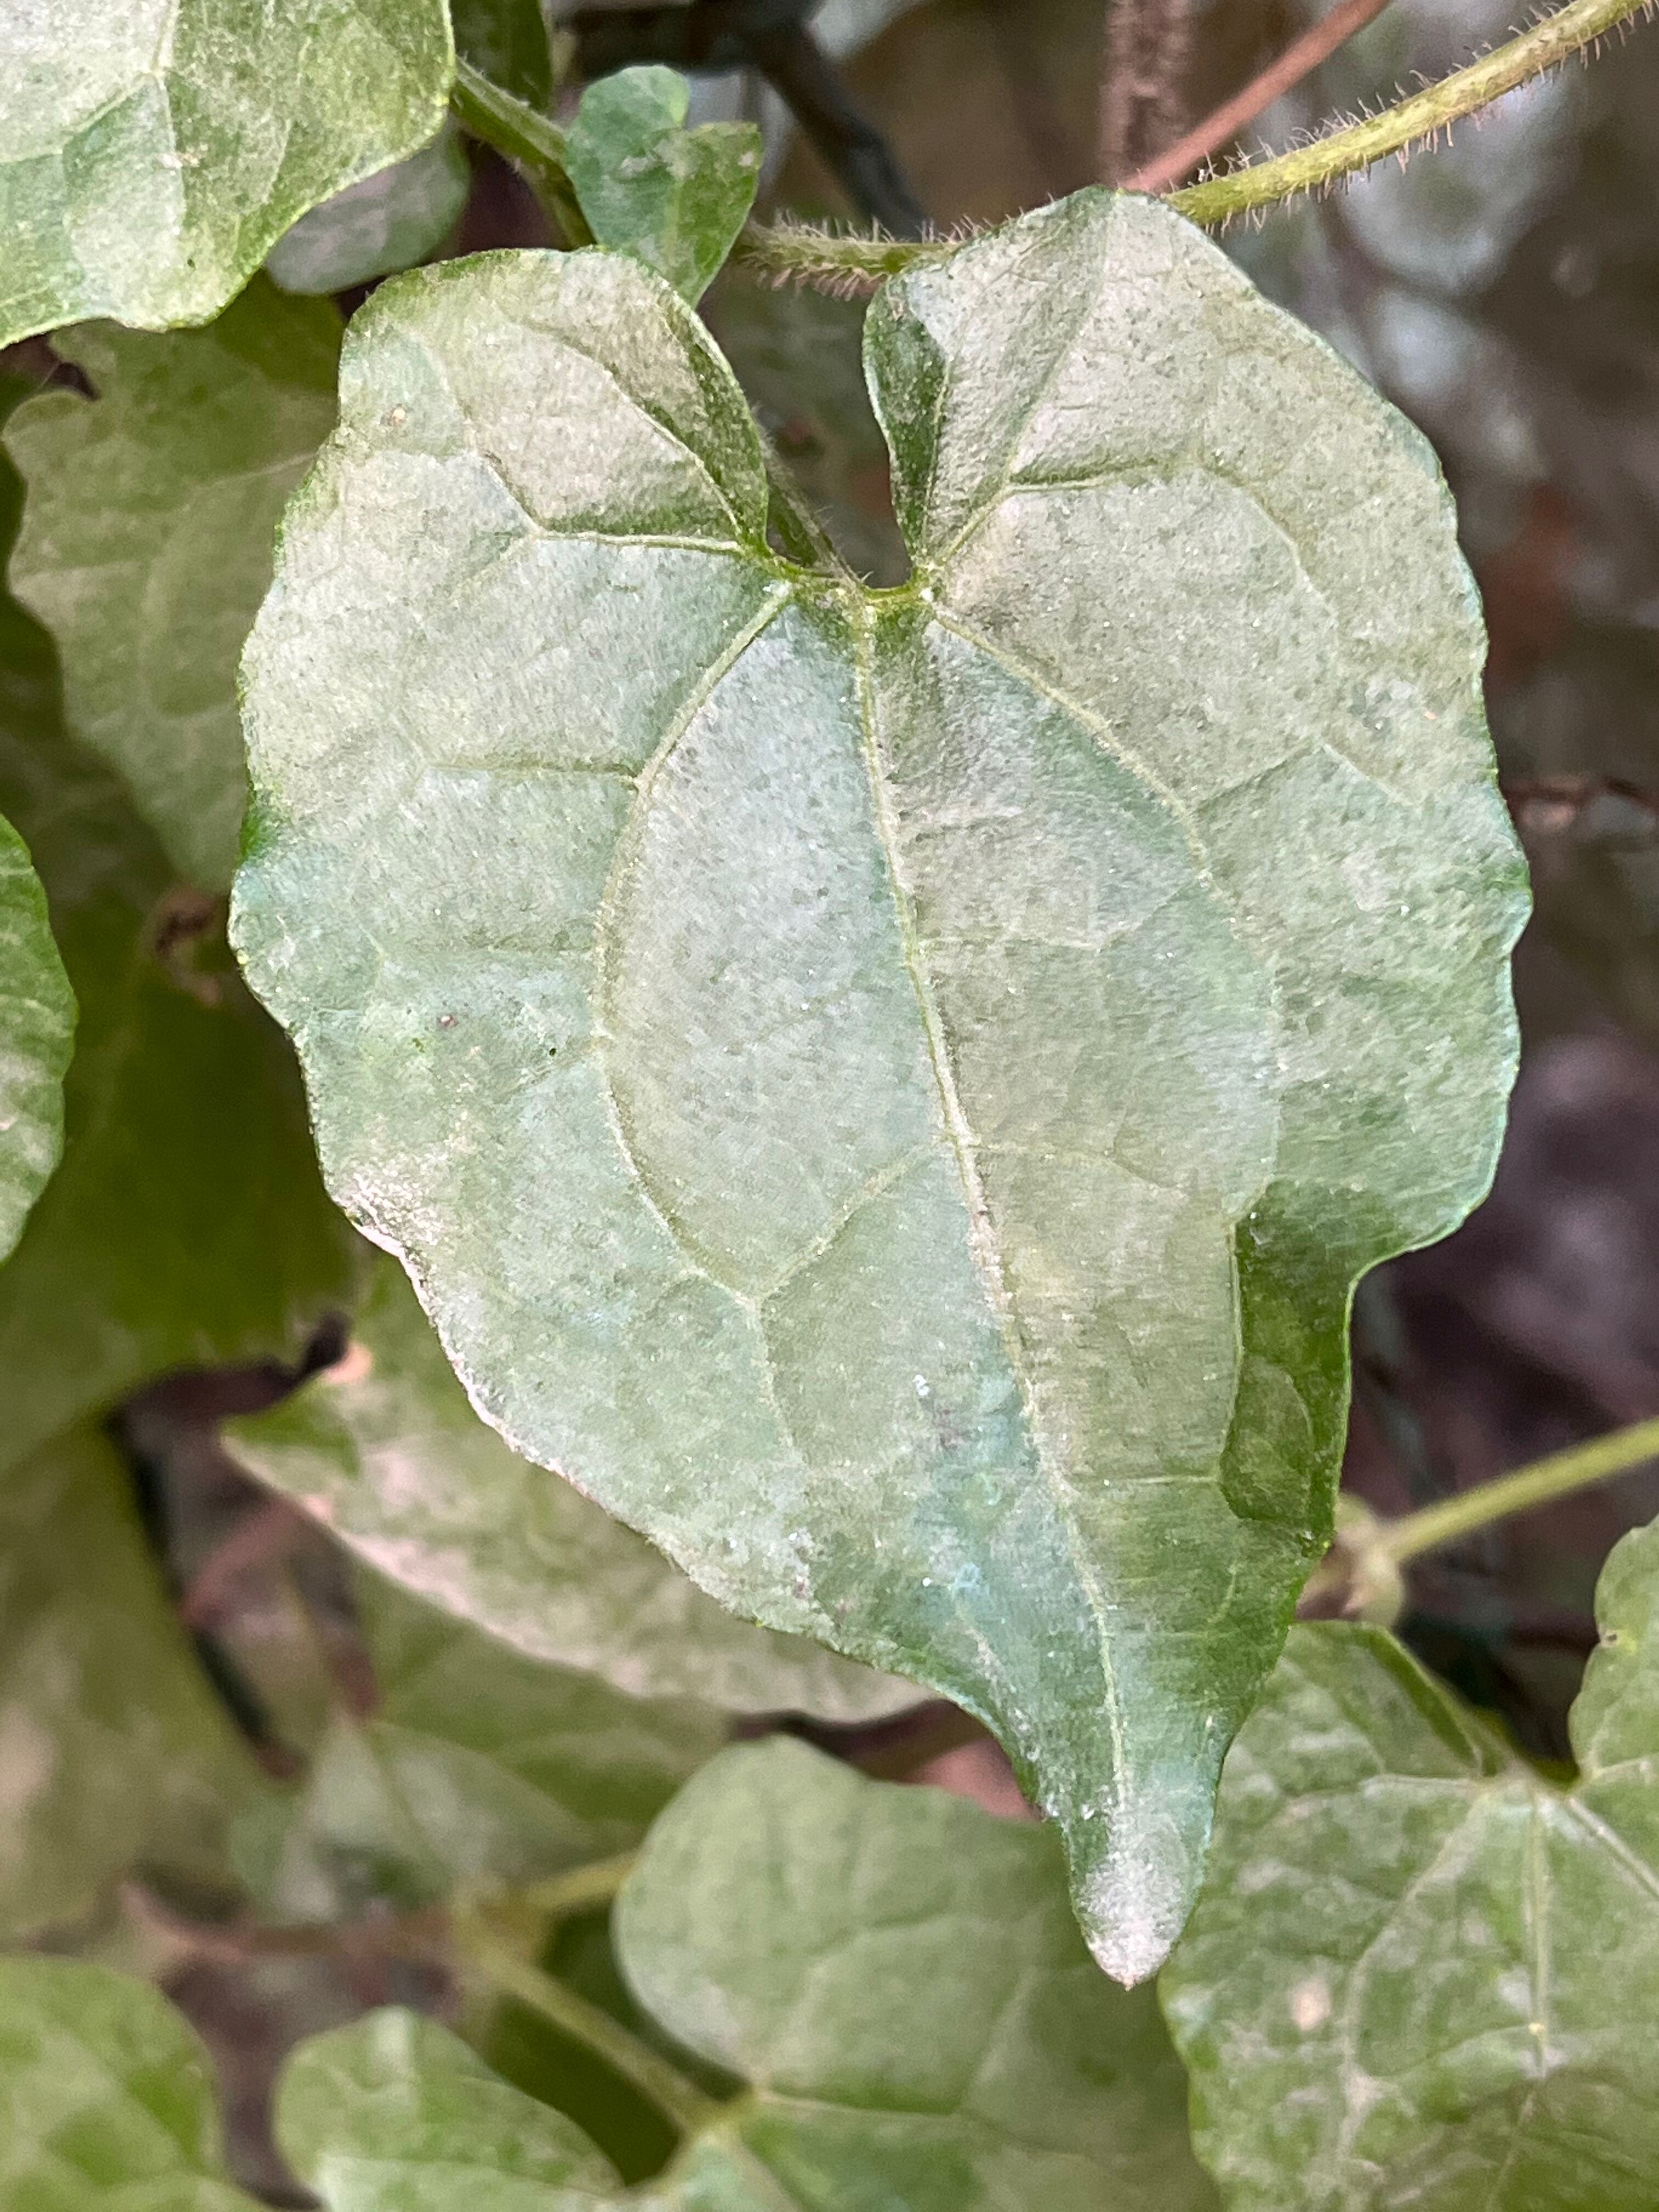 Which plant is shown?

bitter vine
